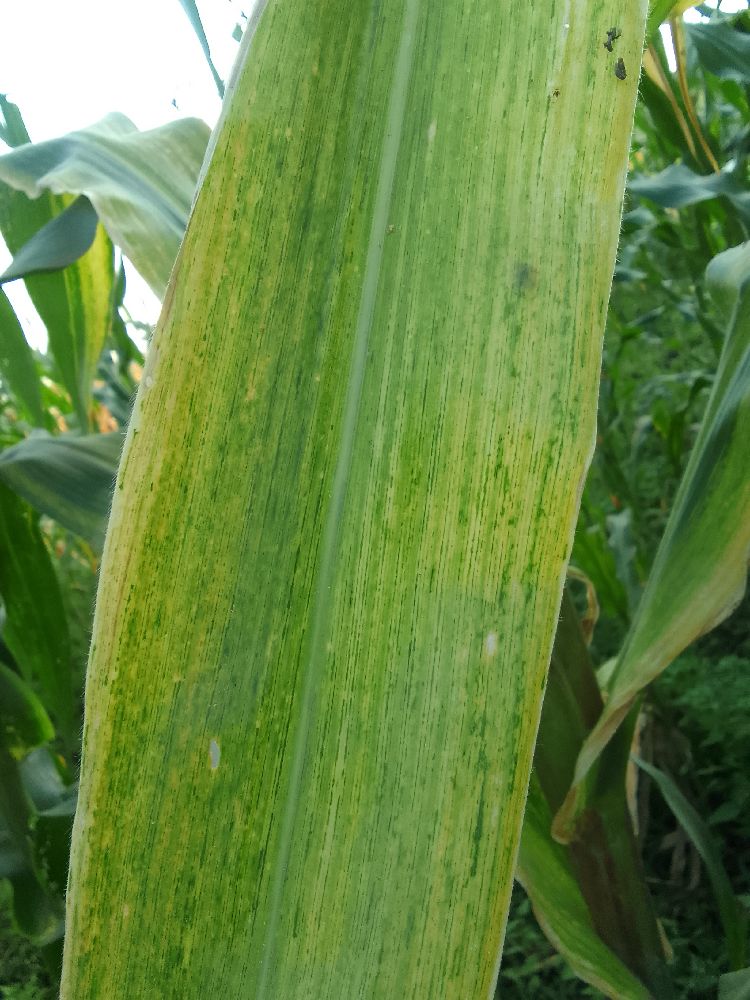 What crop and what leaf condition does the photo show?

maize, maize lethal necrosis
